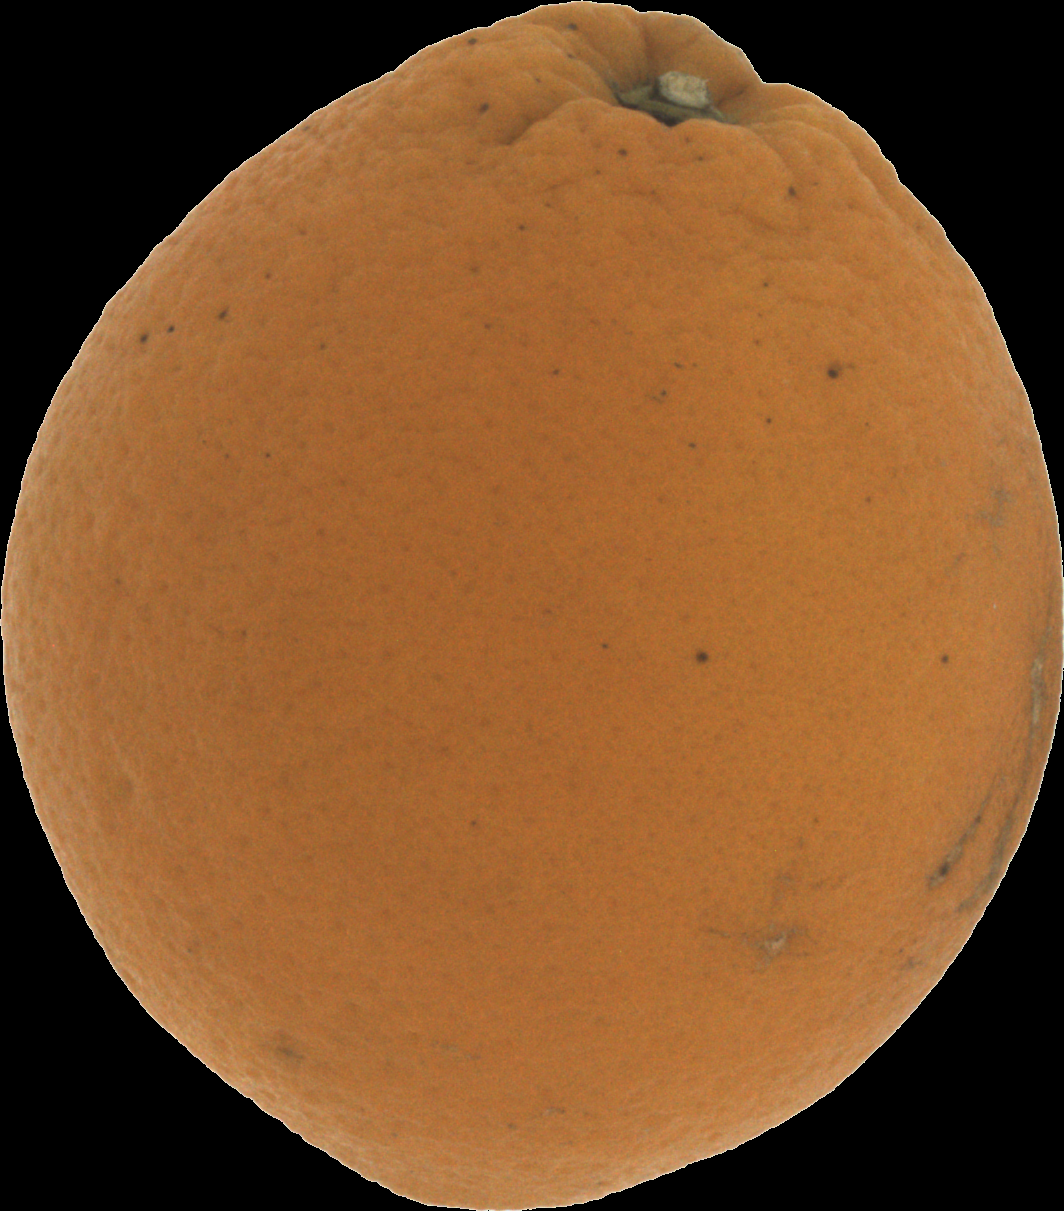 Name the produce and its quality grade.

orange, bad
